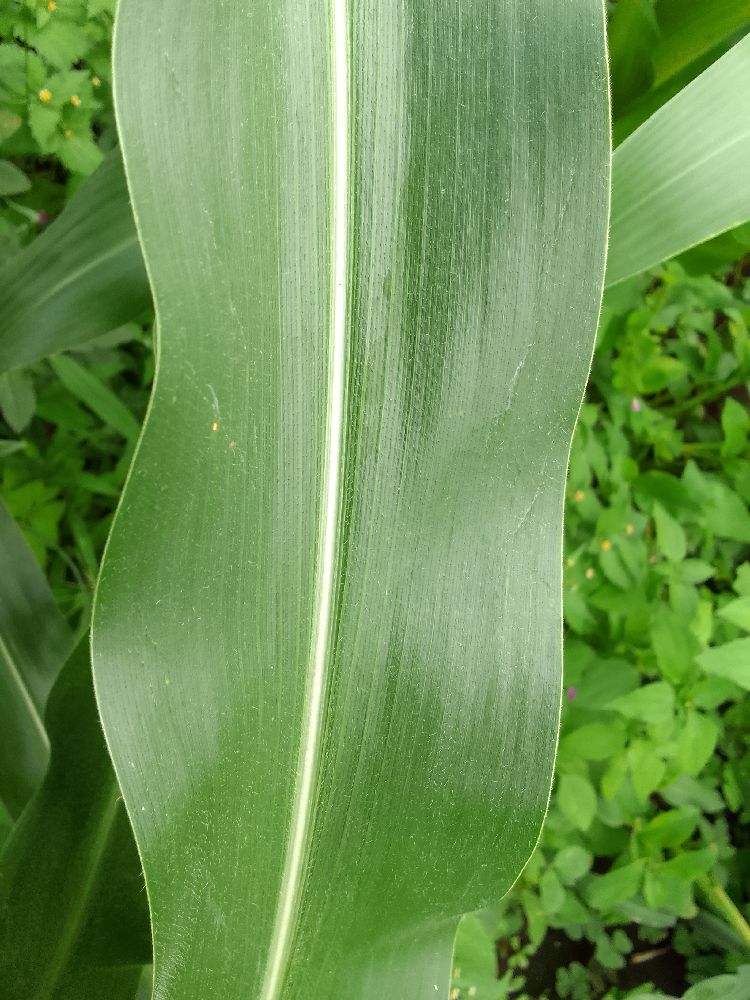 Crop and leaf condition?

maize, healthy
